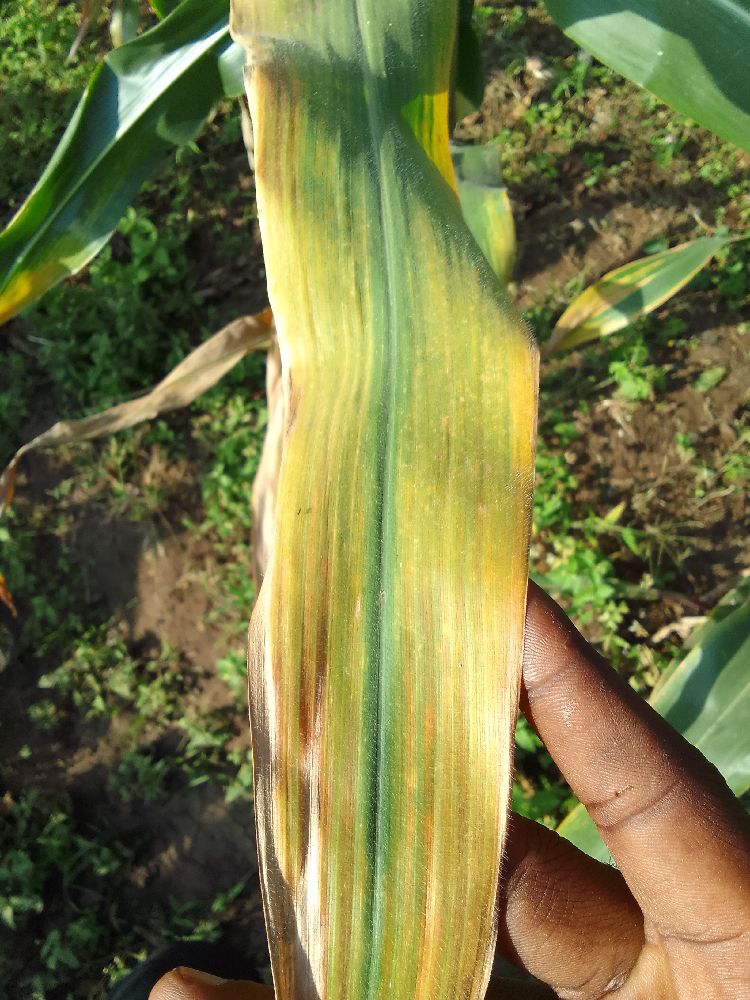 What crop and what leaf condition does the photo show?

maize, maize lethal necrosis
